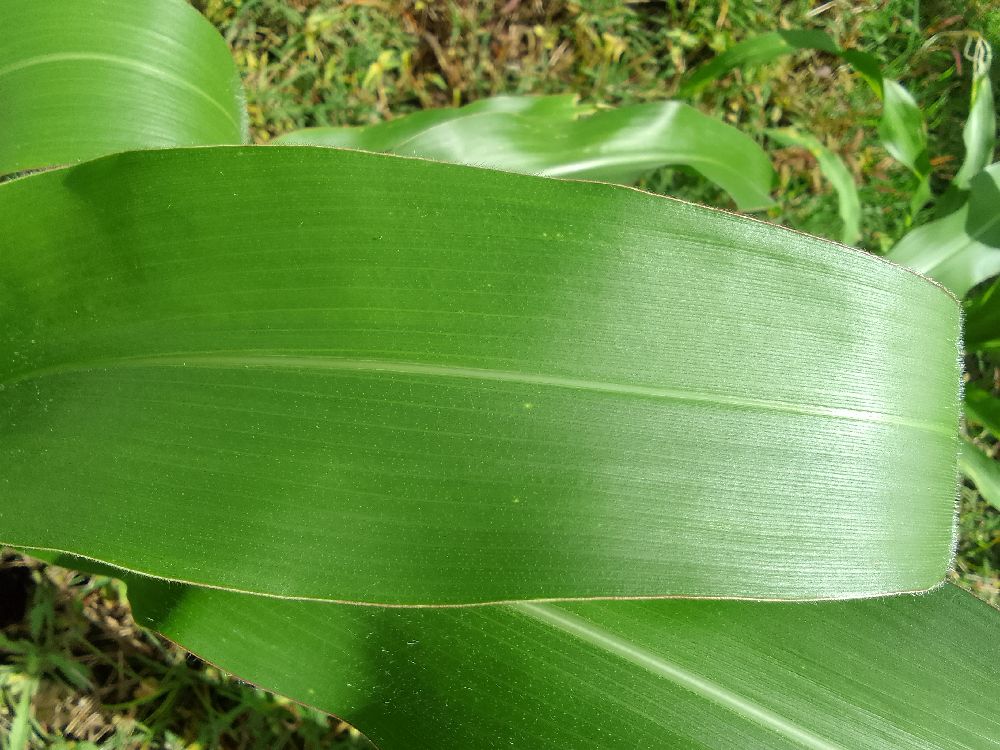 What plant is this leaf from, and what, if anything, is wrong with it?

maize, healthy
